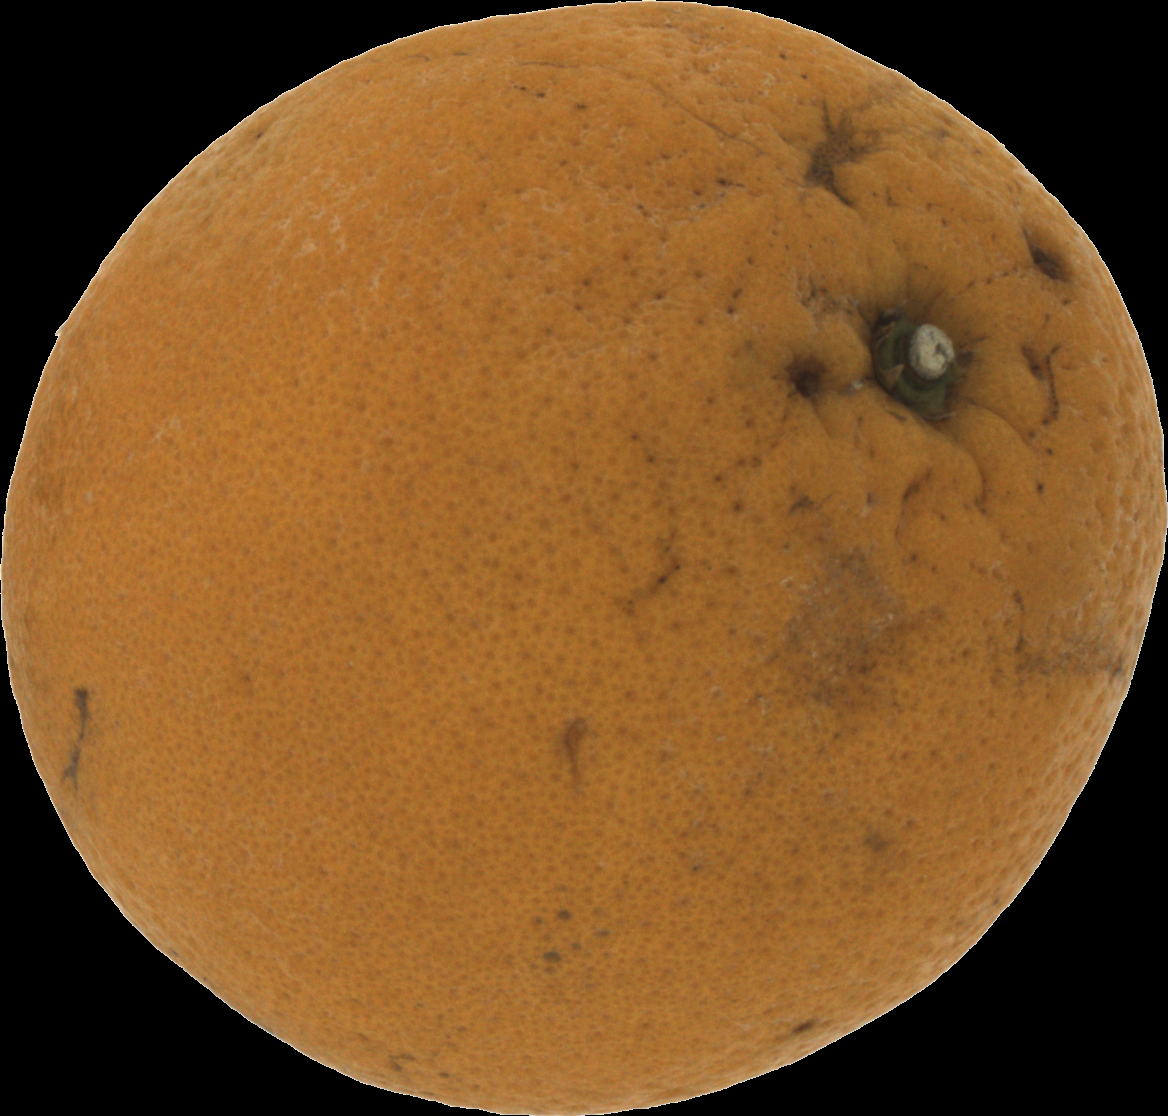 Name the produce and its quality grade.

orange, bad
